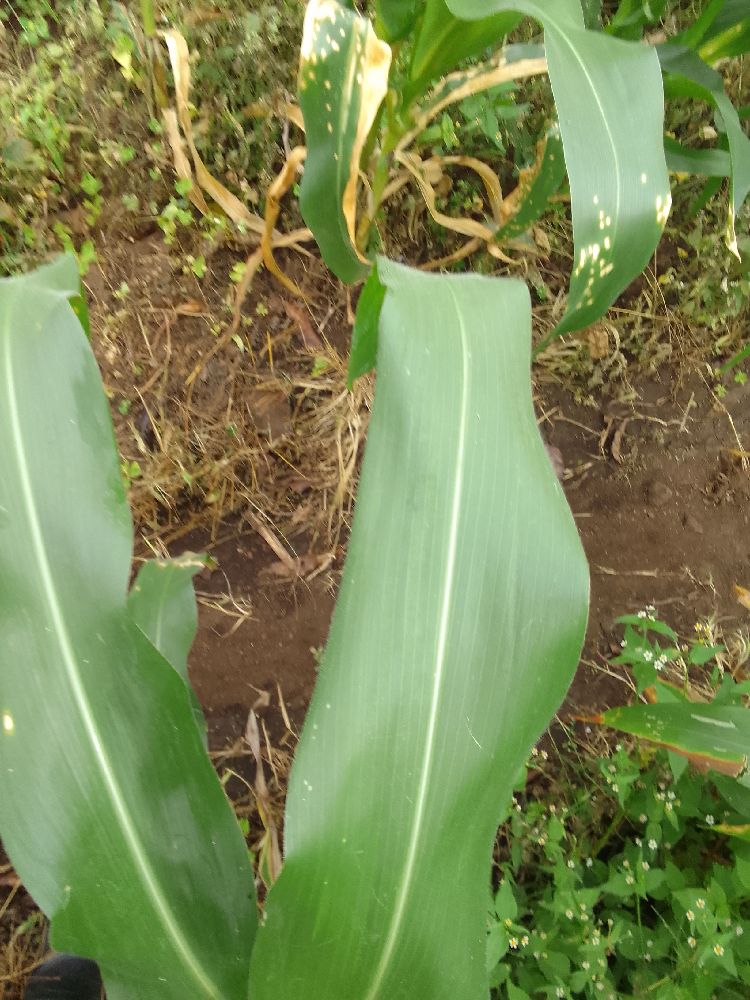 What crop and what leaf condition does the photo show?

maize, healthy
